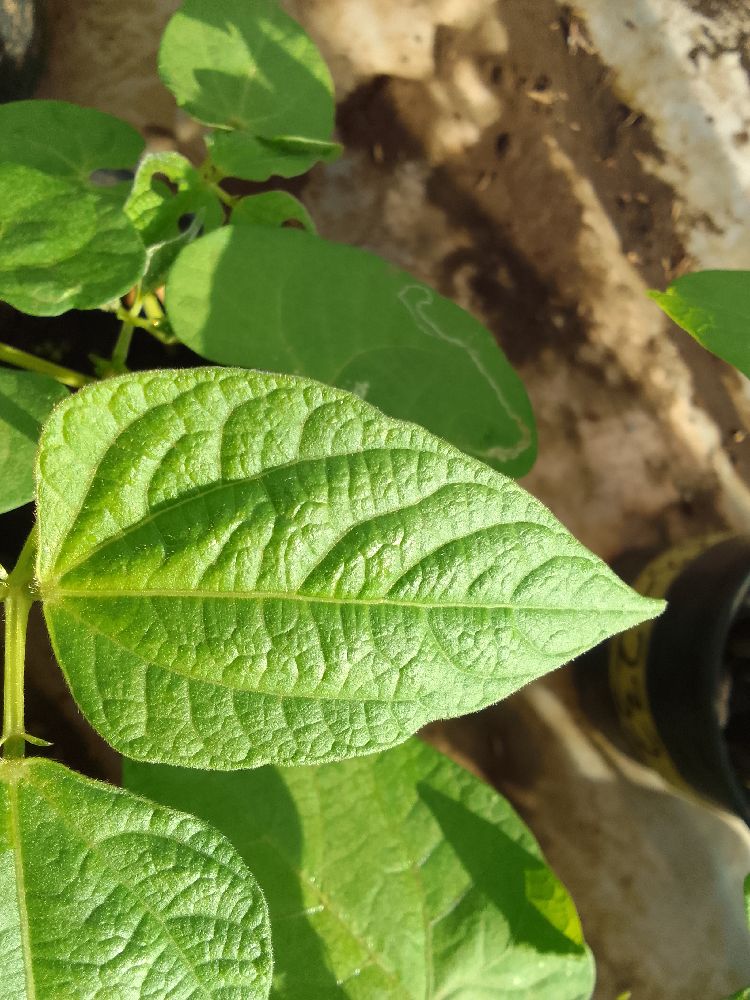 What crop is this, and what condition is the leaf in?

common bean, healthy
